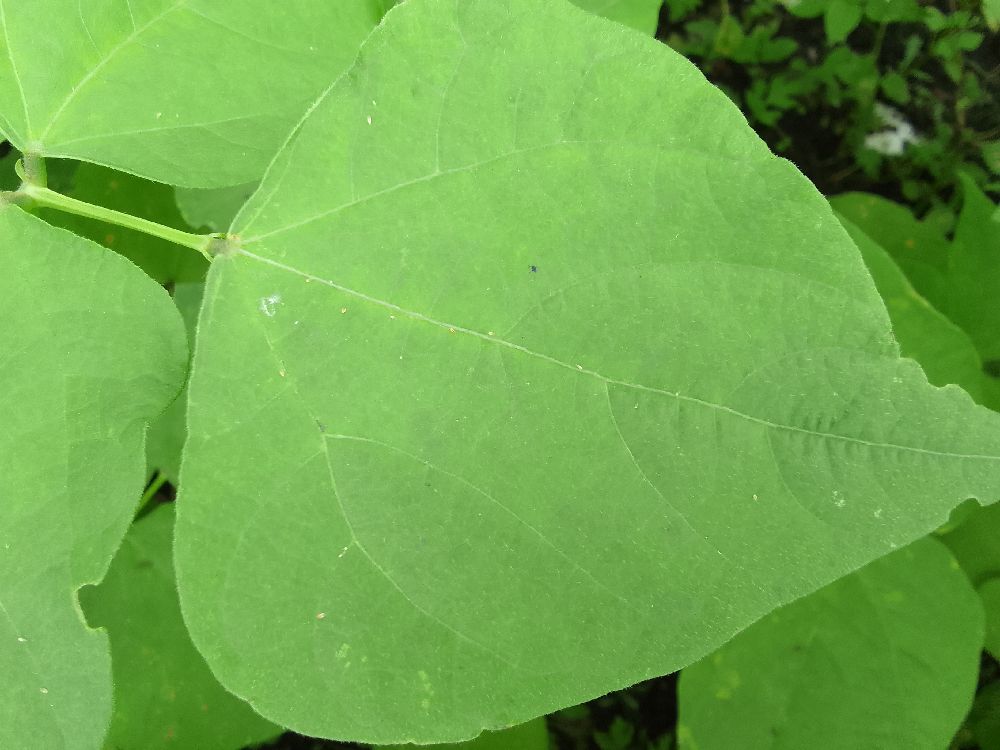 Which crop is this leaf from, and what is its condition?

common bean, healthy
